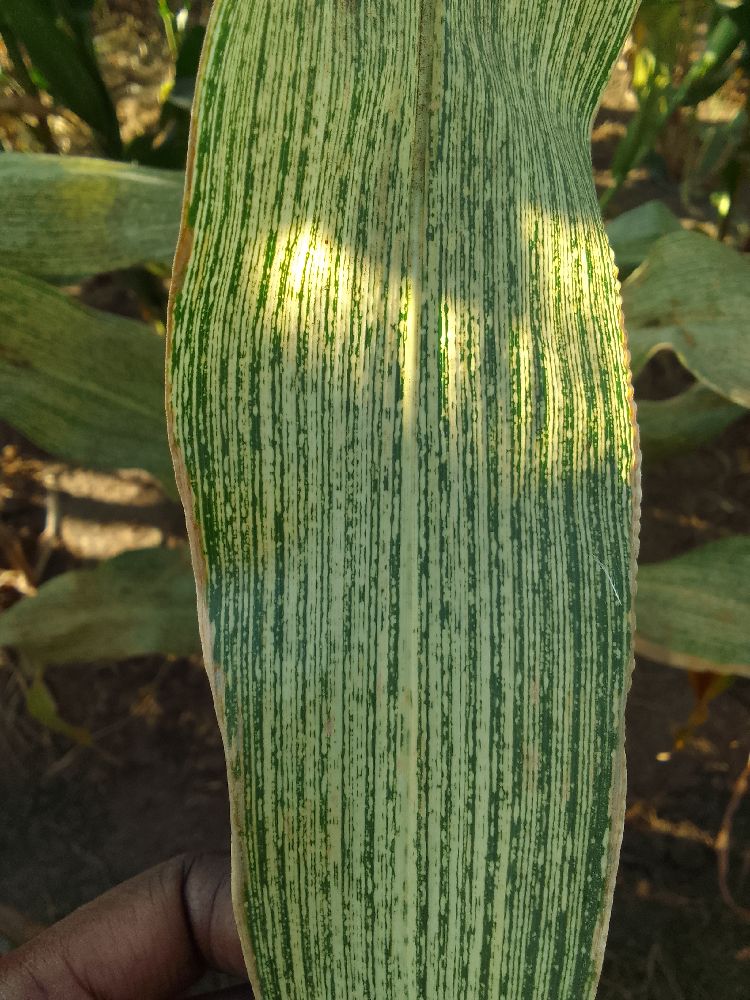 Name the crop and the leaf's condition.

maize, maize streak virus
